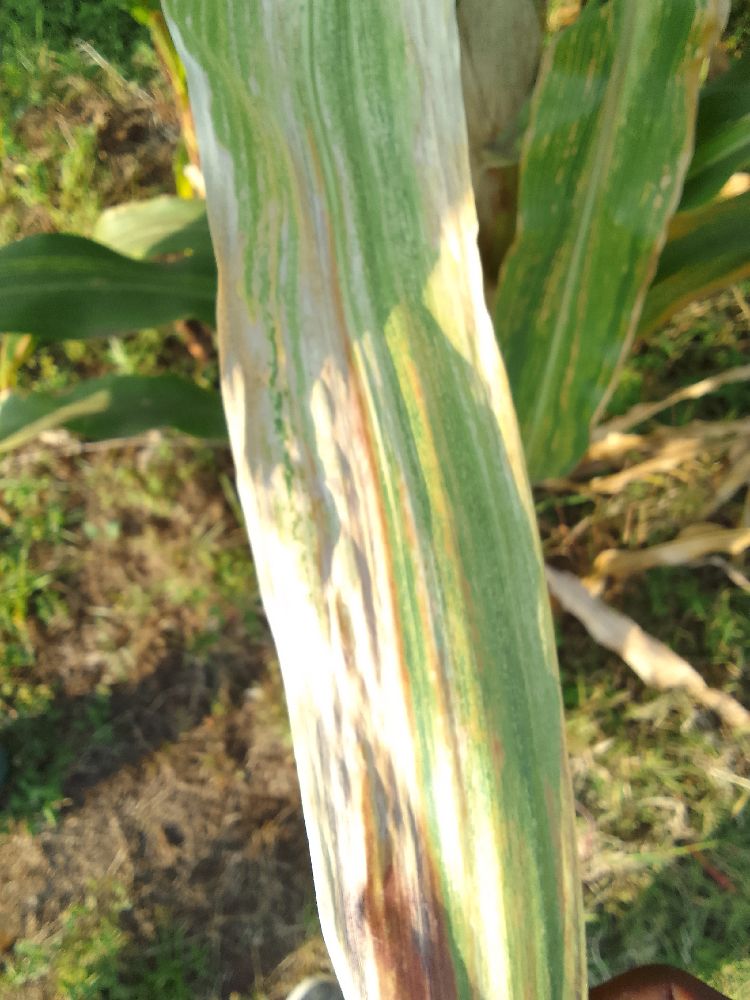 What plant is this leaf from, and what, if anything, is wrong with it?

maize, maize lethal necrosis
